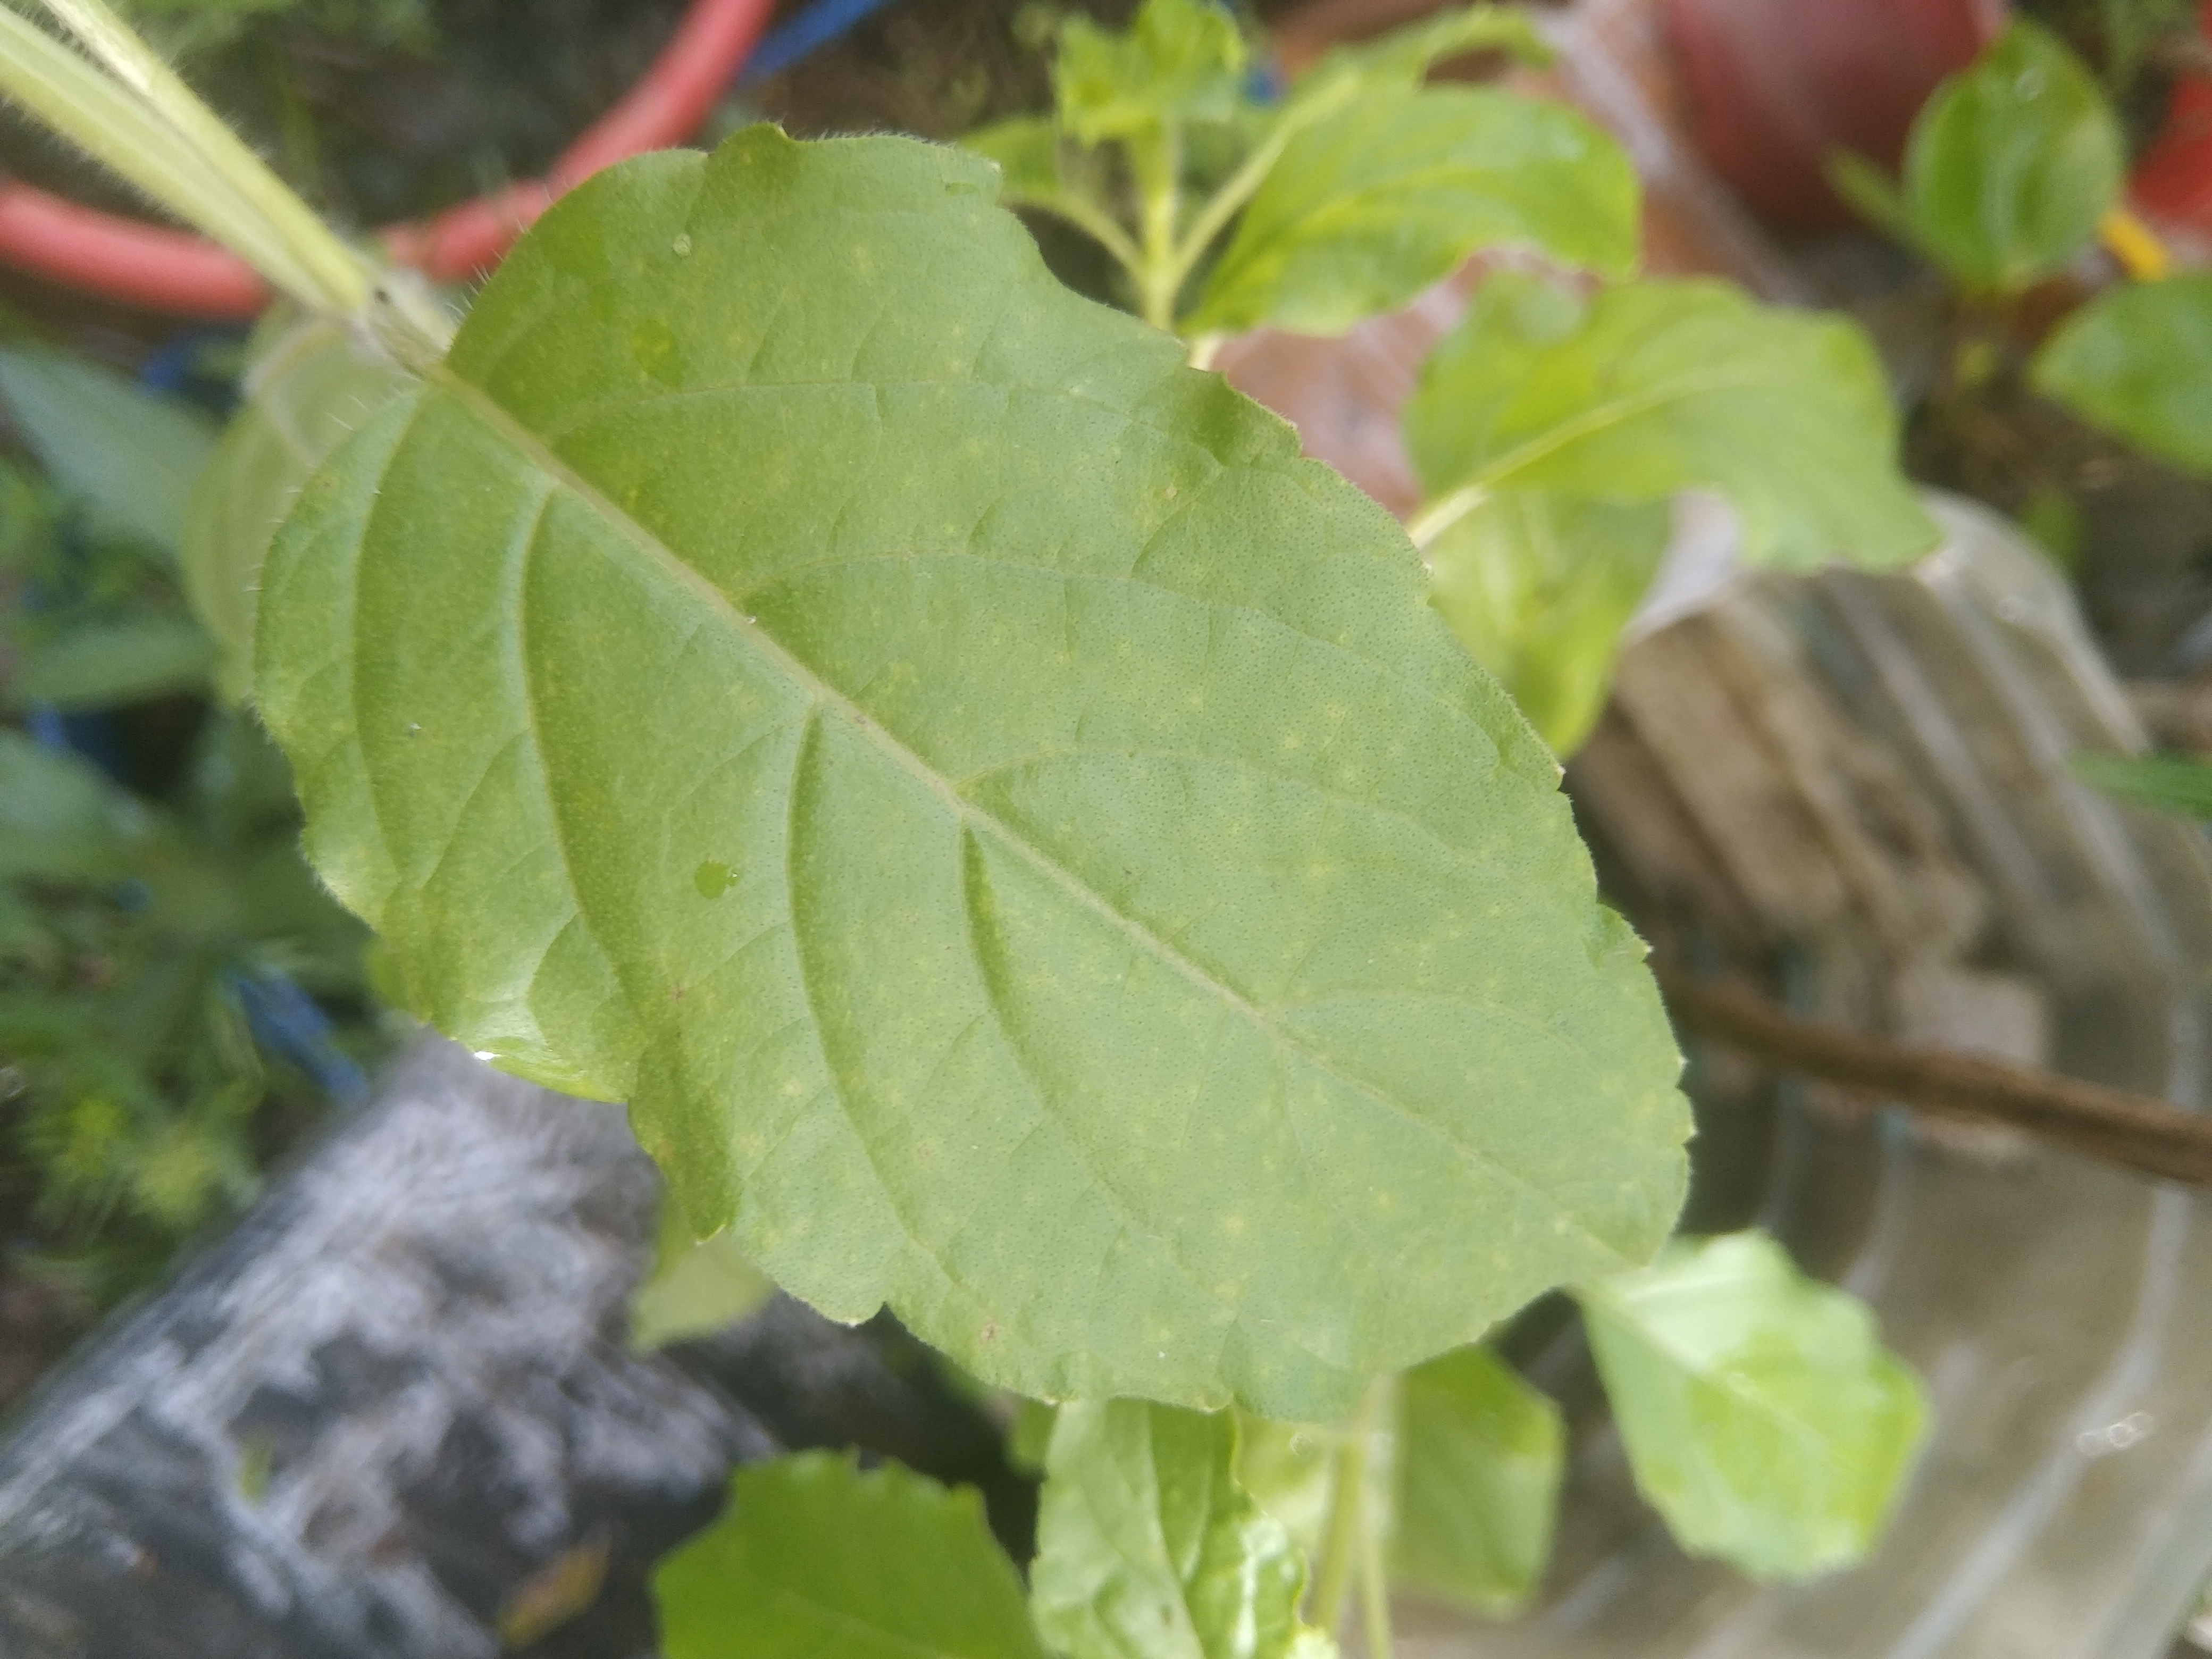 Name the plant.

tulshi
